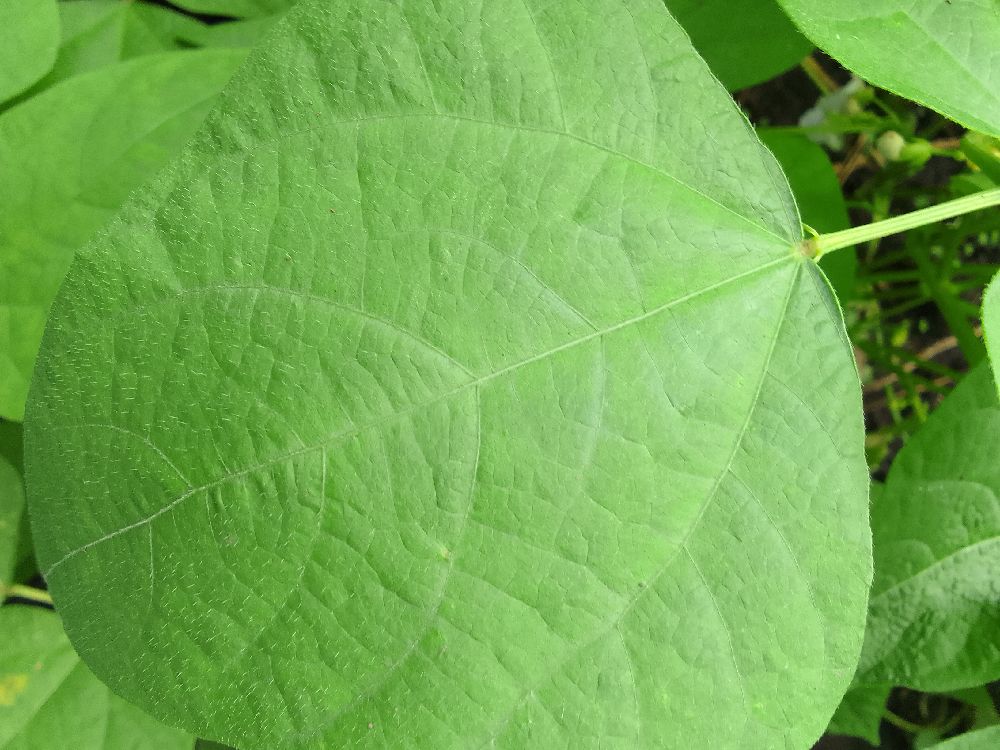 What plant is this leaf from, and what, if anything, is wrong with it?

common bean, healthy
